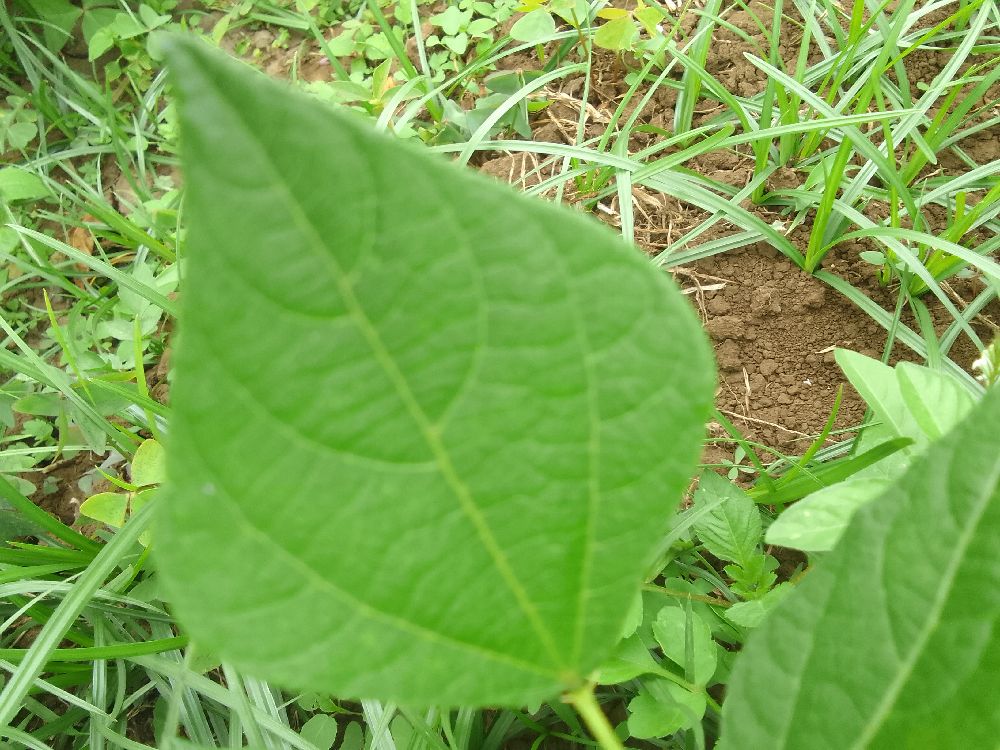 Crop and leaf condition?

common bean, healthy
